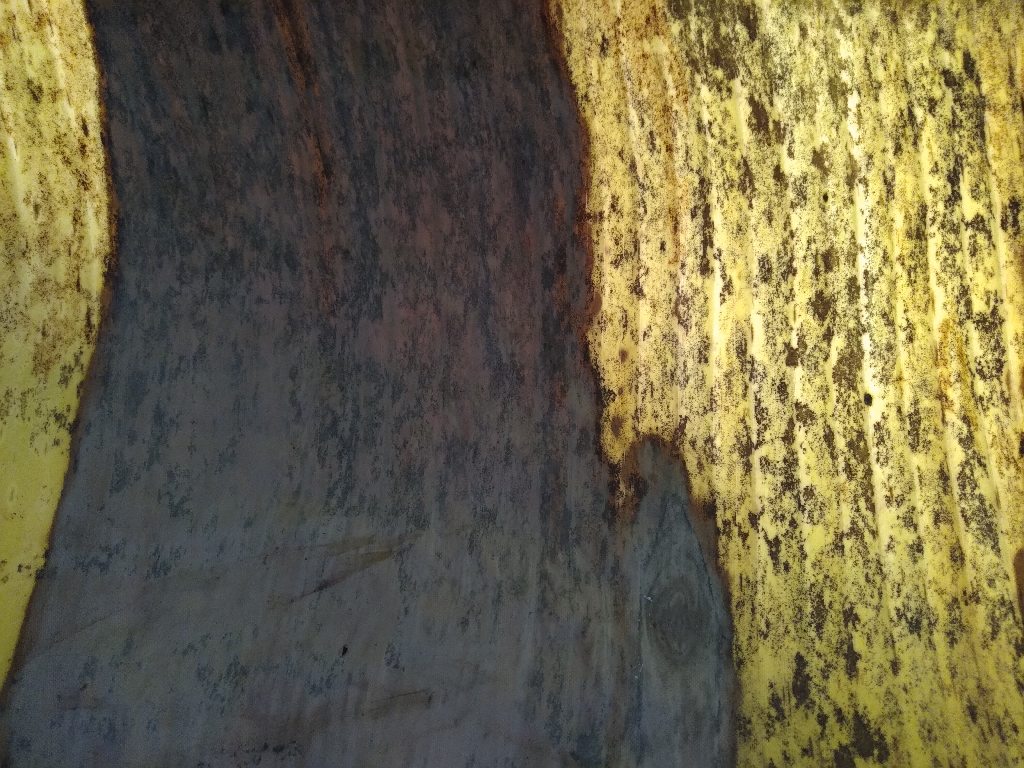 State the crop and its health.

banana, black sigatoka
